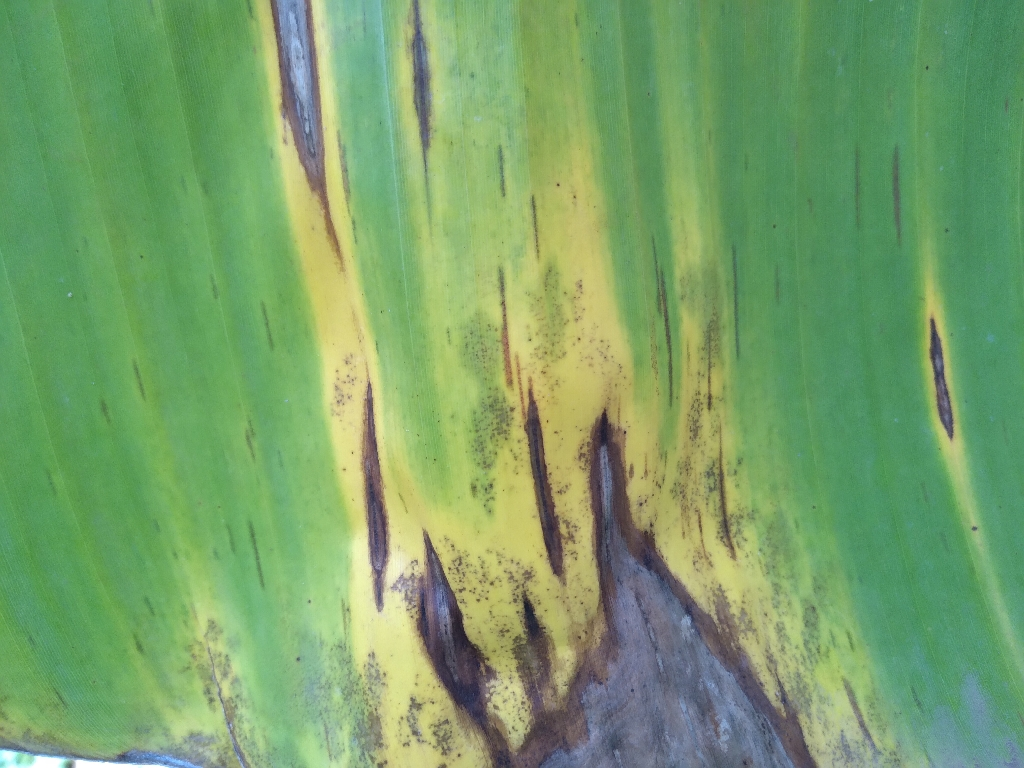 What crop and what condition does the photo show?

banana, black sigatoka
